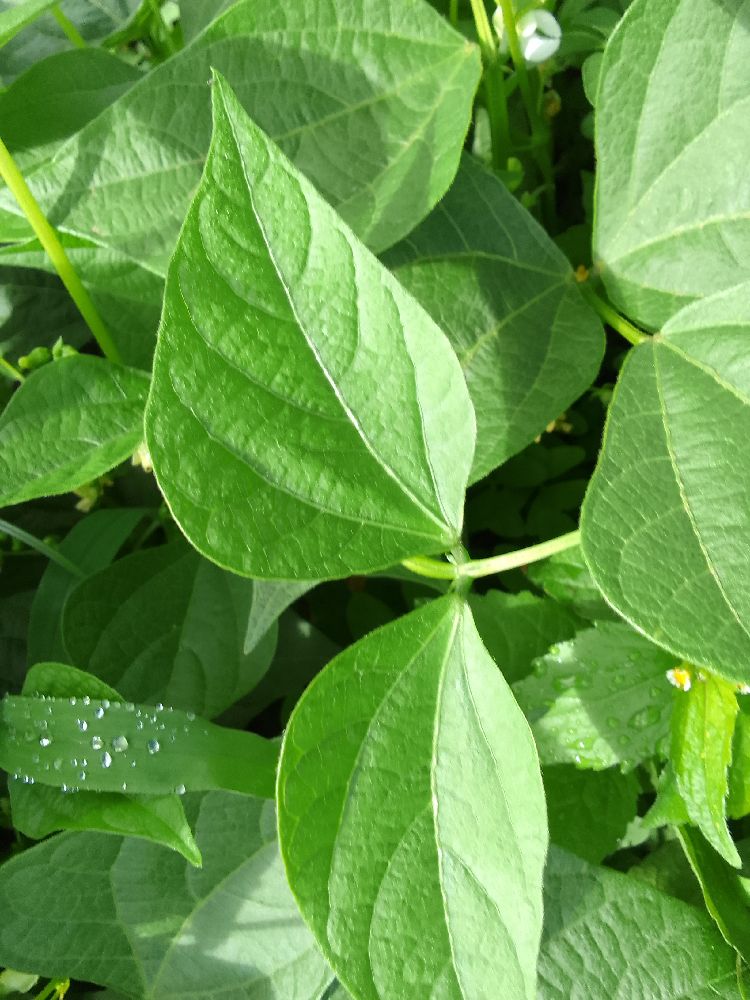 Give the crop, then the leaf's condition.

common bean, healthy
